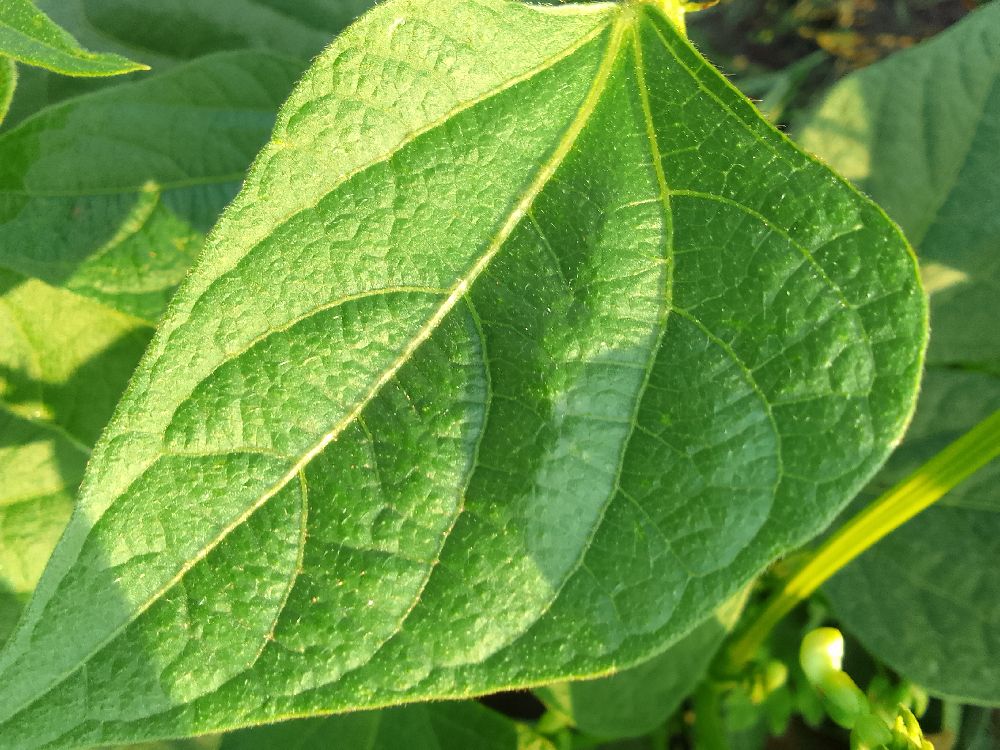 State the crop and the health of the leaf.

common bean, healthy
